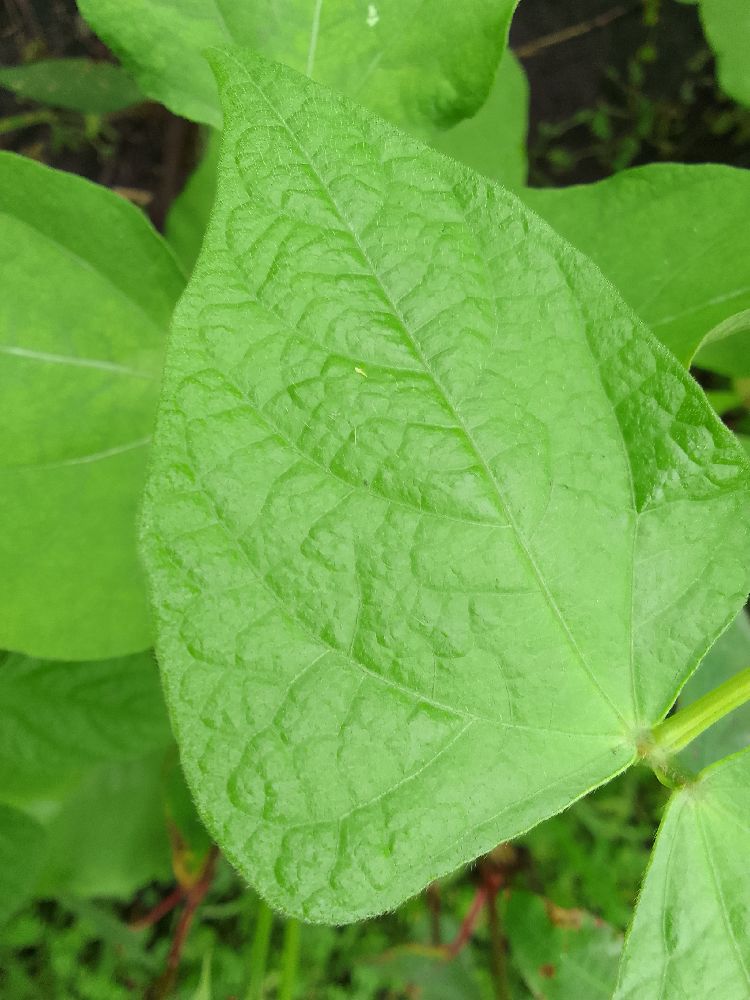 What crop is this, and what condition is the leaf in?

common bean, healthy
